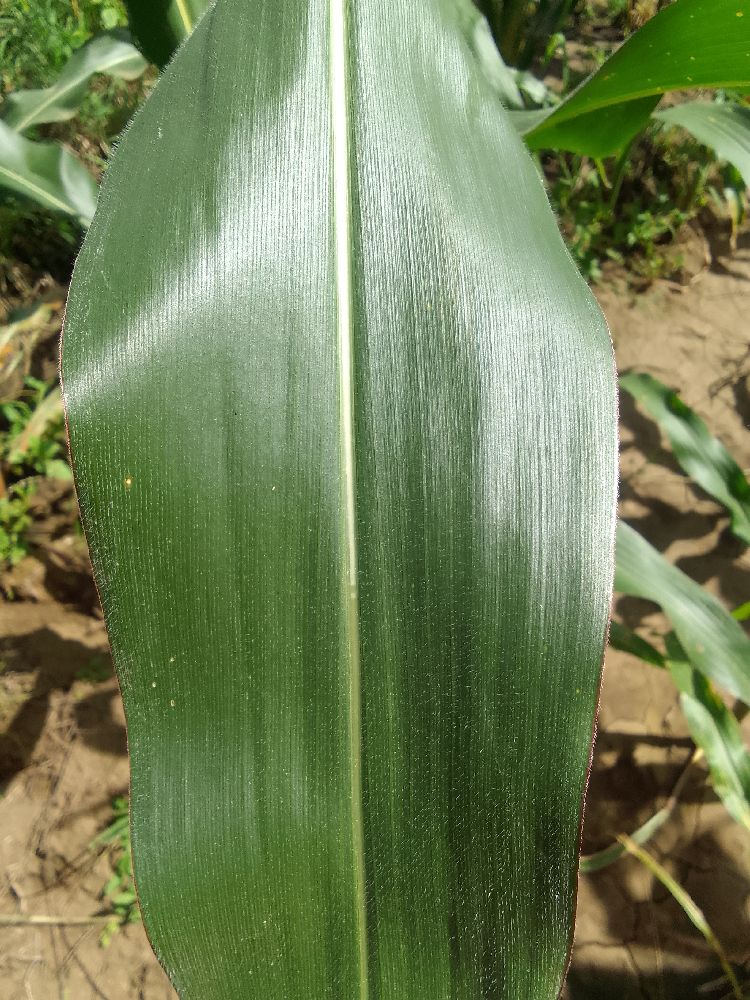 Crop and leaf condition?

maize, healthy
